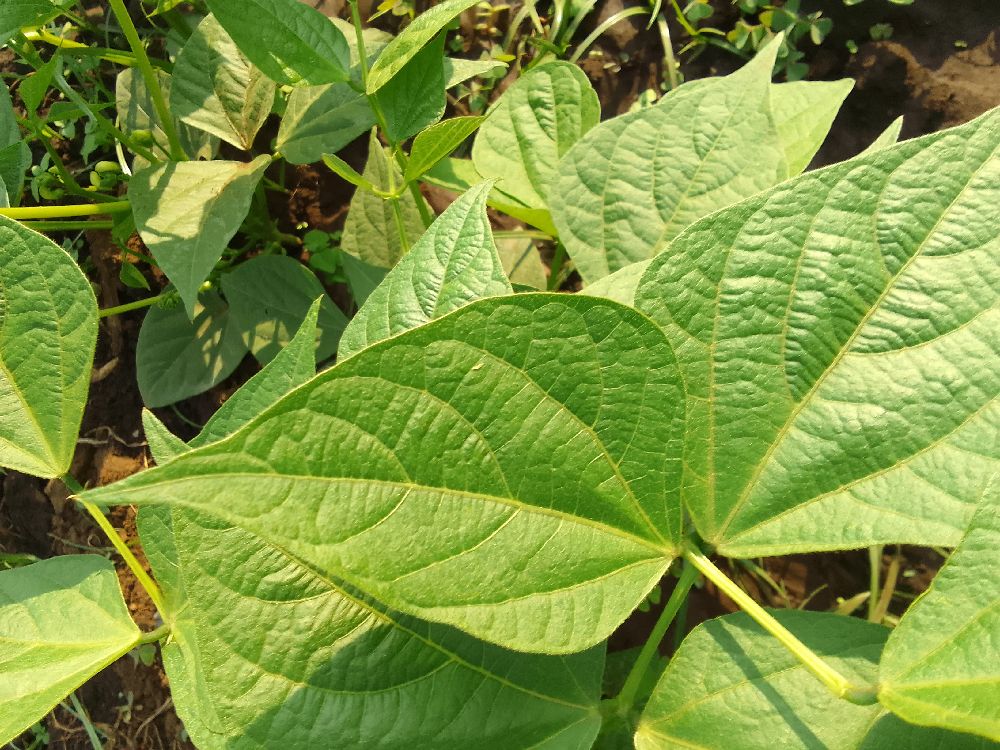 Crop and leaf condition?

common bean, healthy
